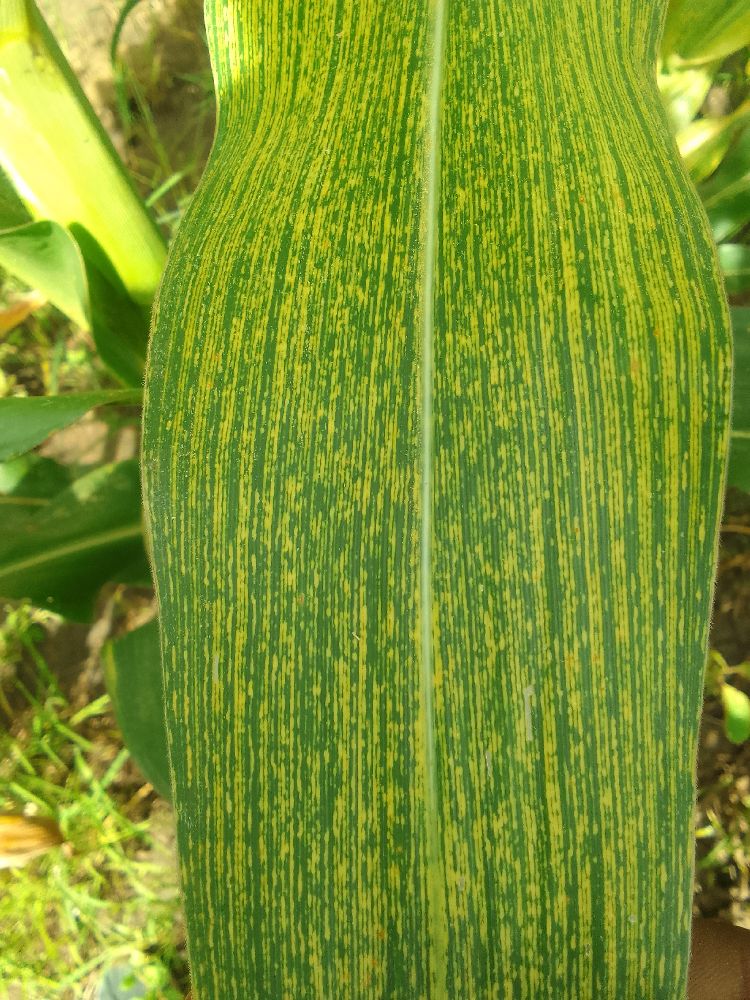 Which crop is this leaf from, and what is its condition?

maize, maize streak virus
